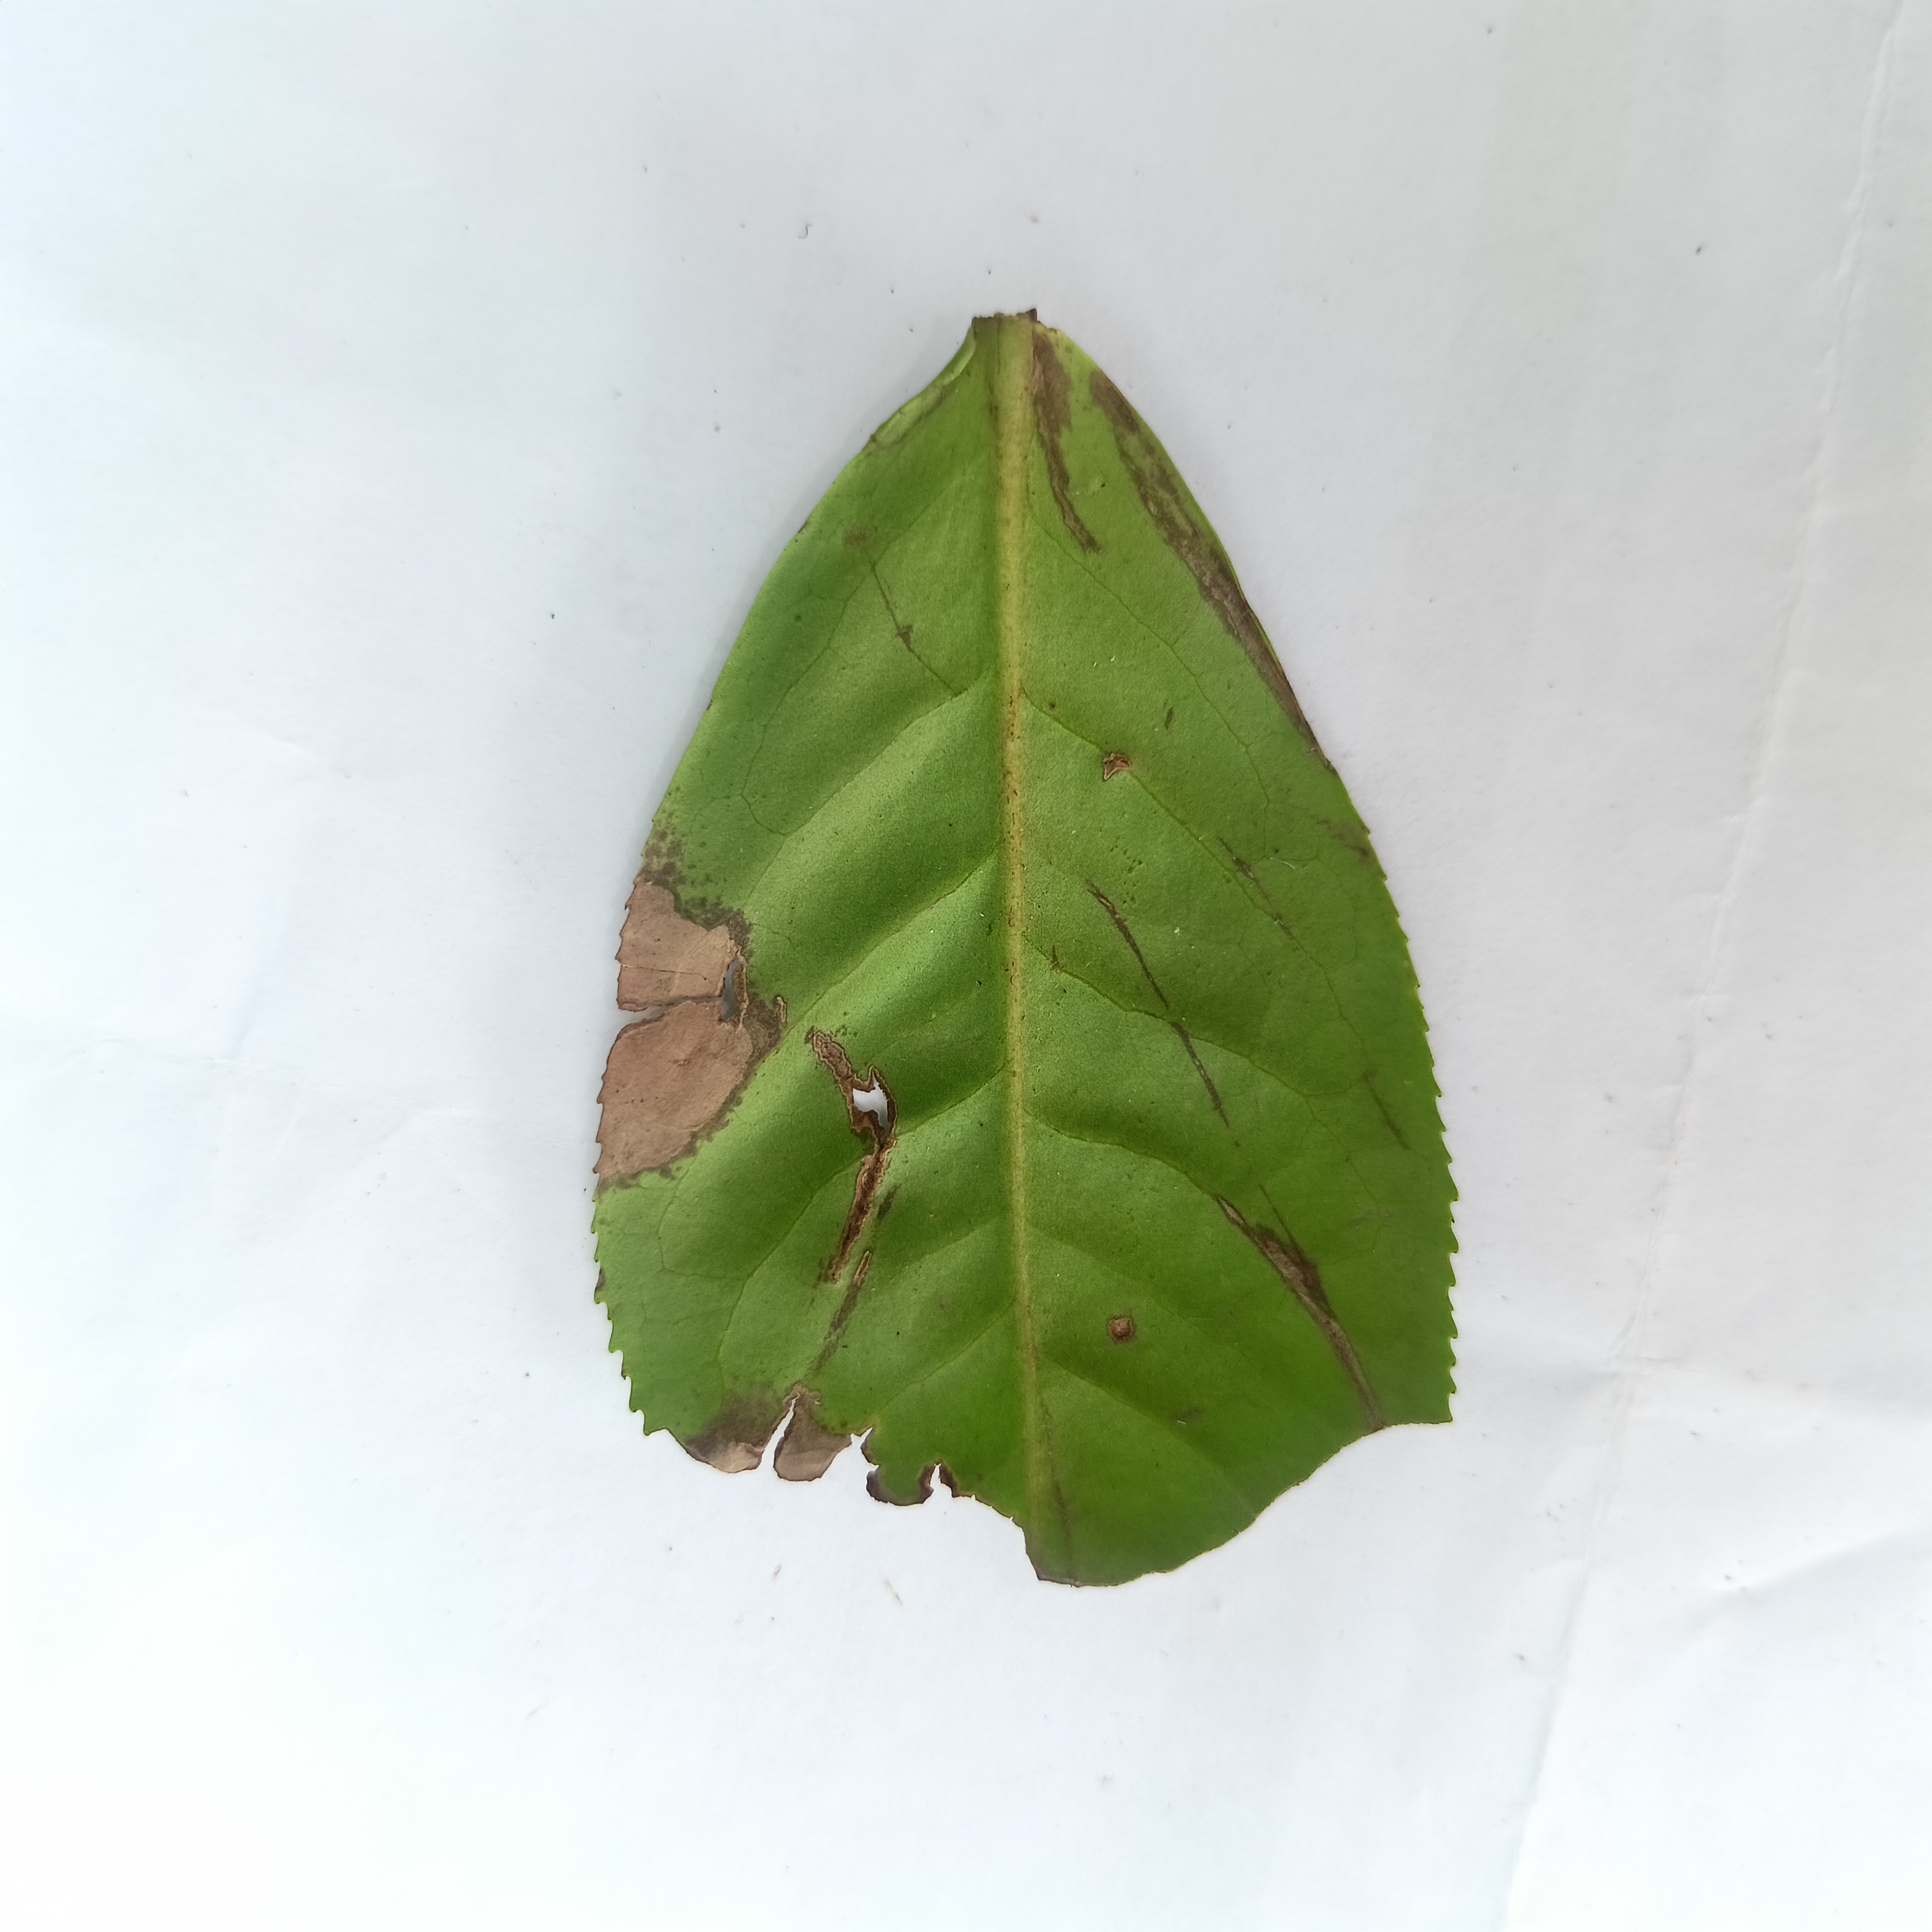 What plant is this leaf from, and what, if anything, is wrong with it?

tea, brown blight
